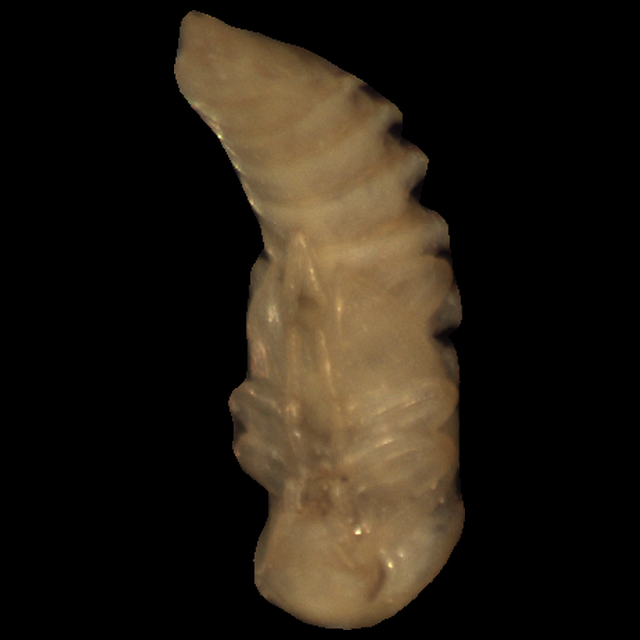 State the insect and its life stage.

mealworm pupa
